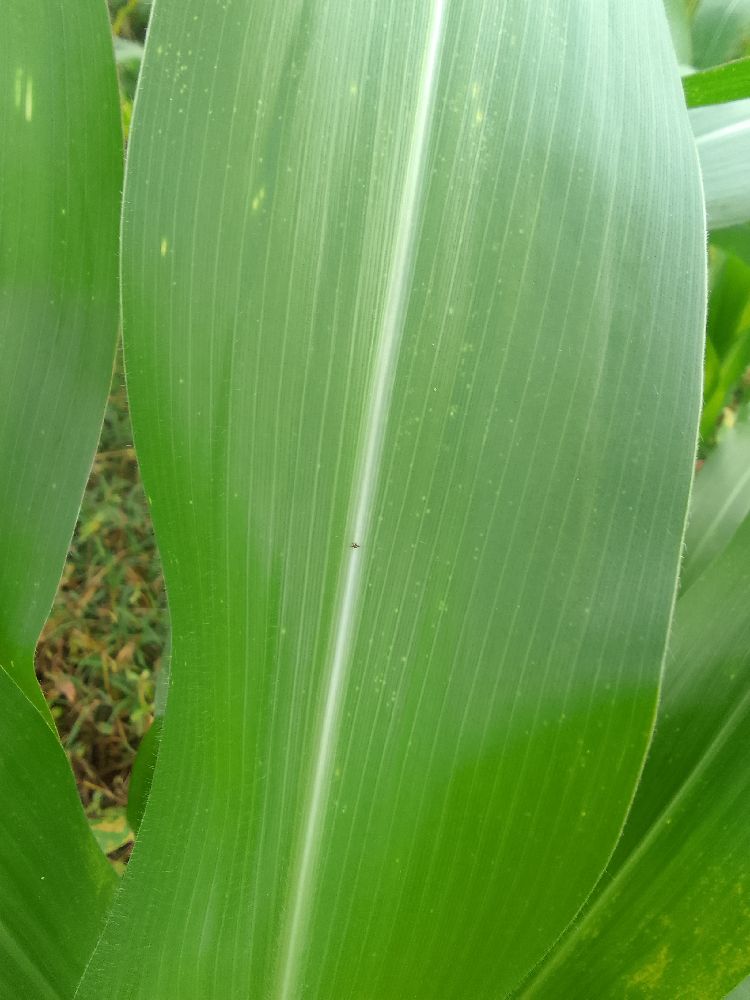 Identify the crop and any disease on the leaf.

maize, healthy
